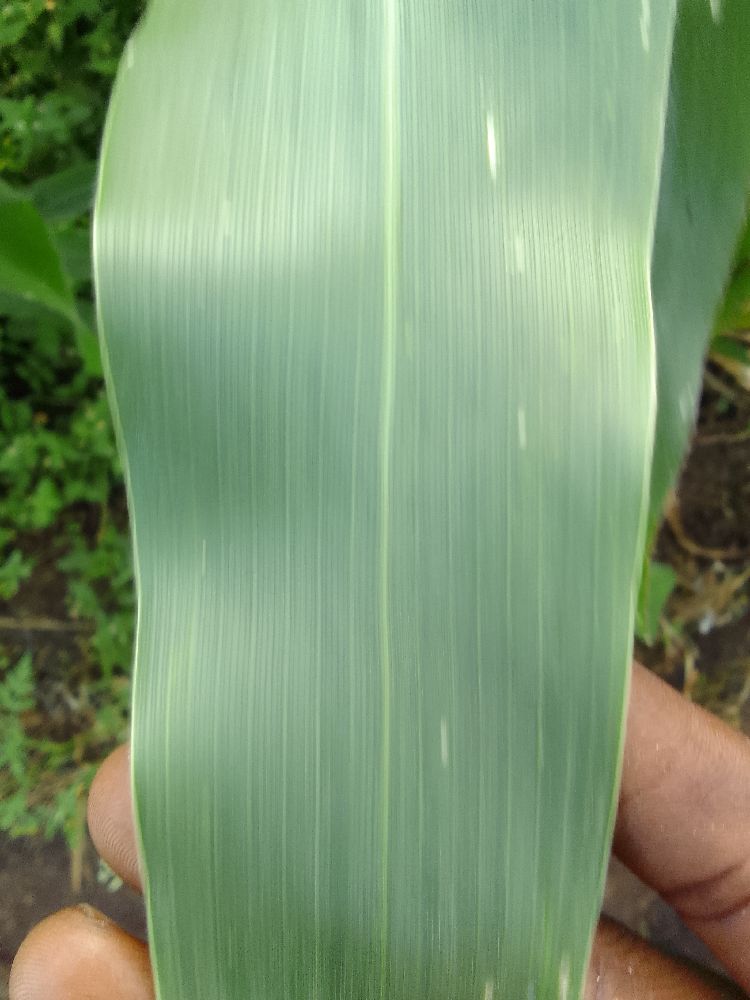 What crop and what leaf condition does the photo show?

maize, healthy
